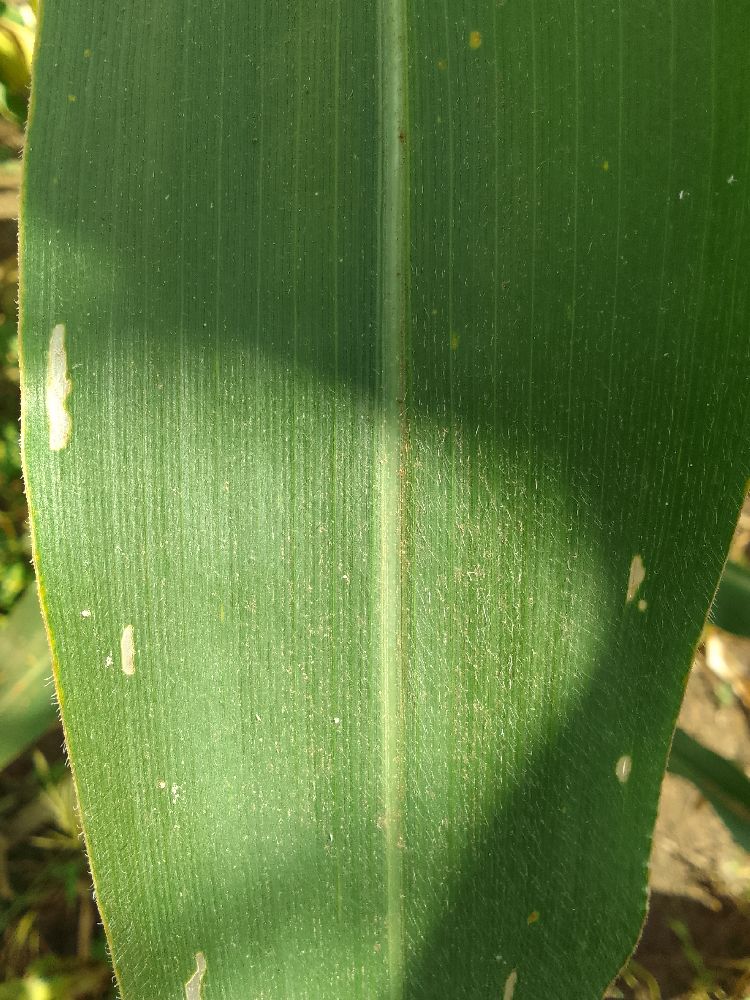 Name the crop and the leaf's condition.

maize, healthy
